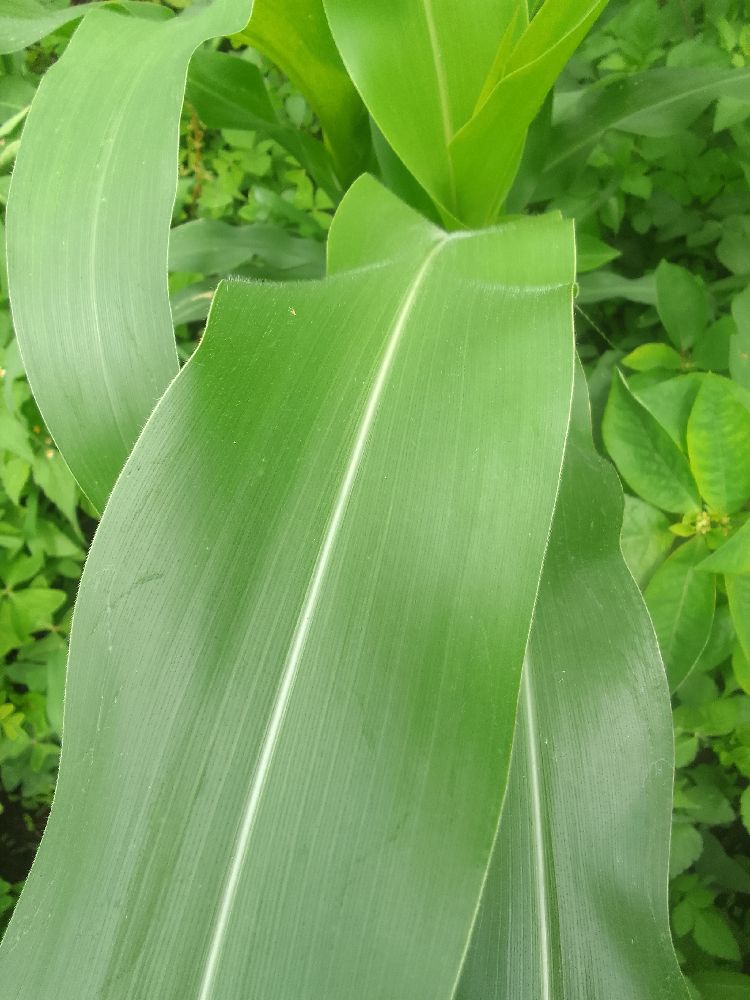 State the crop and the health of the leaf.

maize, healthy
